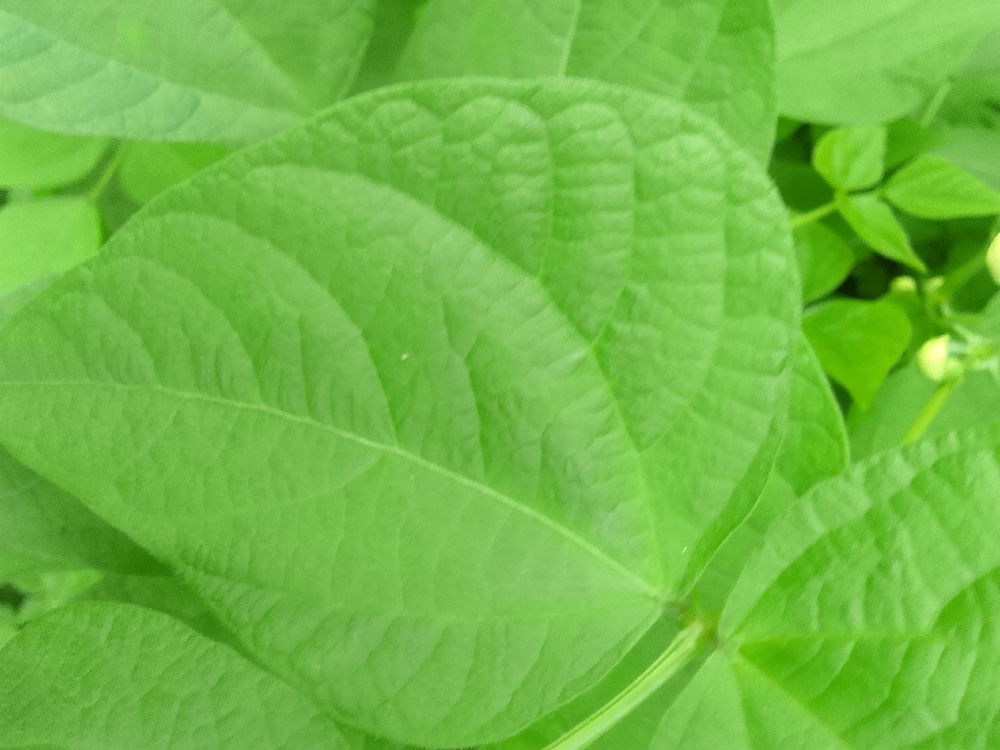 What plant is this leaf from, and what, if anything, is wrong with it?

common bean, healthy
